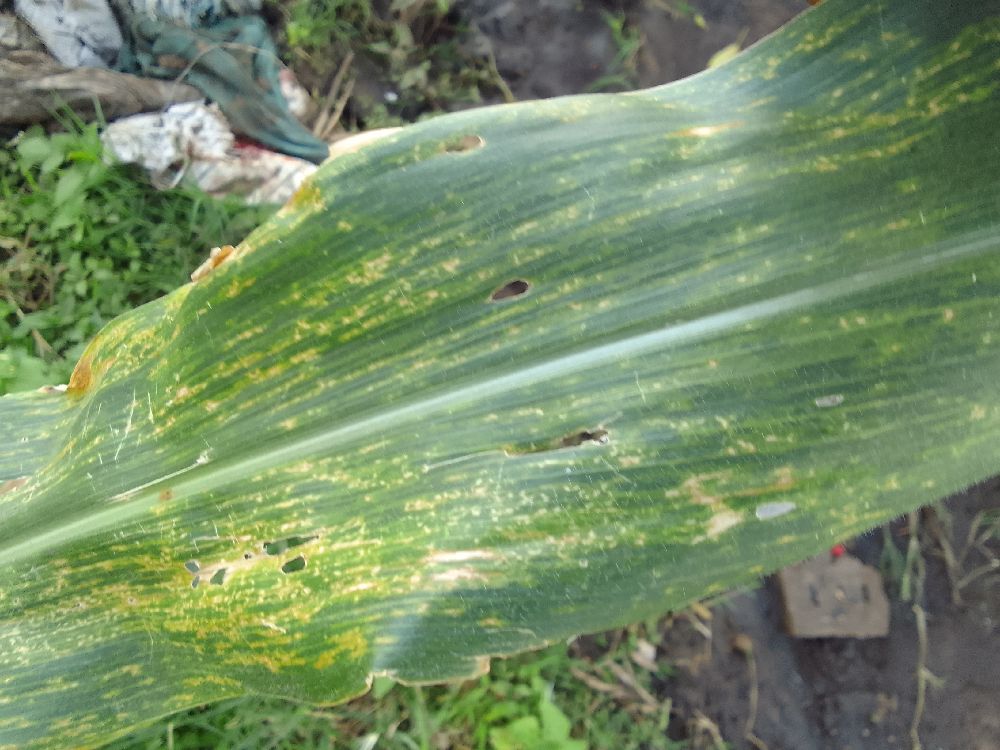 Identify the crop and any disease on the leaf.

maize, maize lethal necrosis
